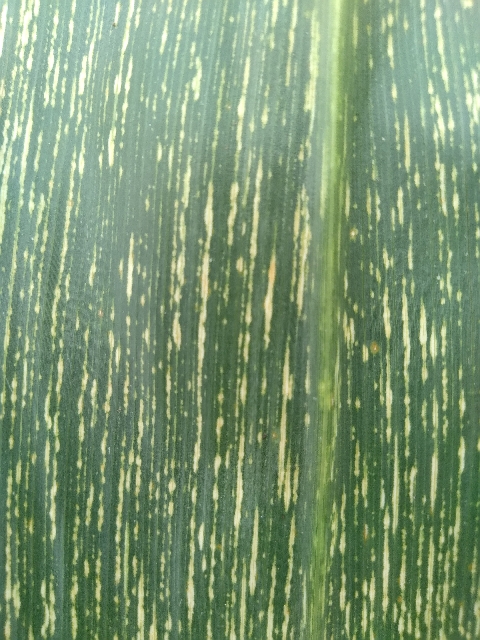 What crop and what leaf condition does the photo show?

maize, maize streak virus
